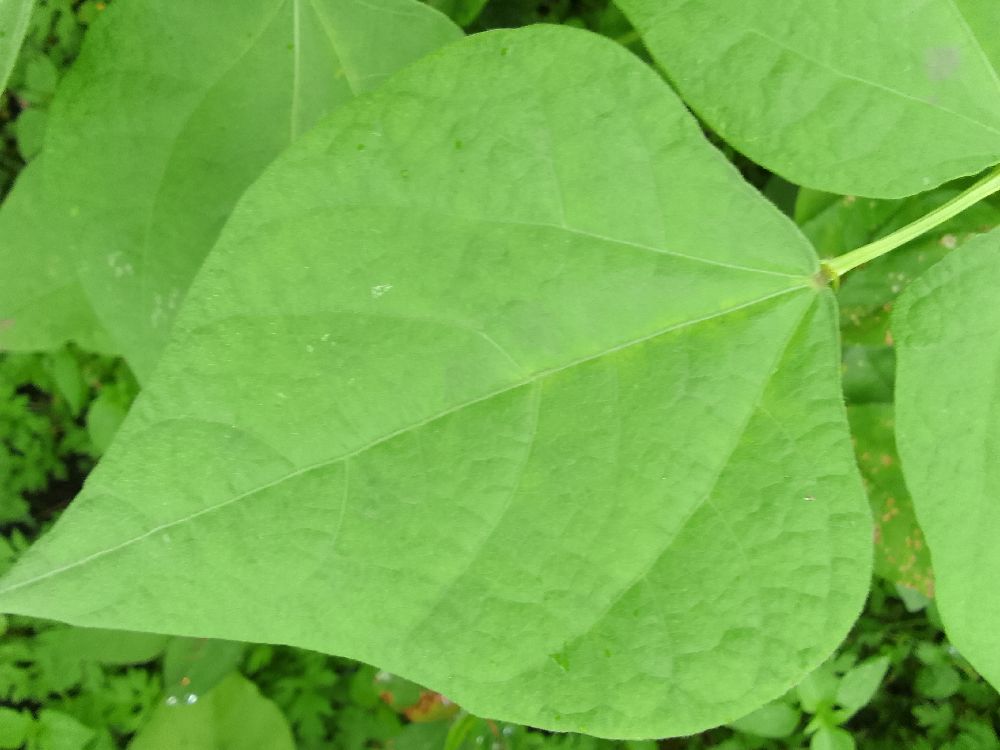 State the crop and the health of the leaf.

common bean, healthy
